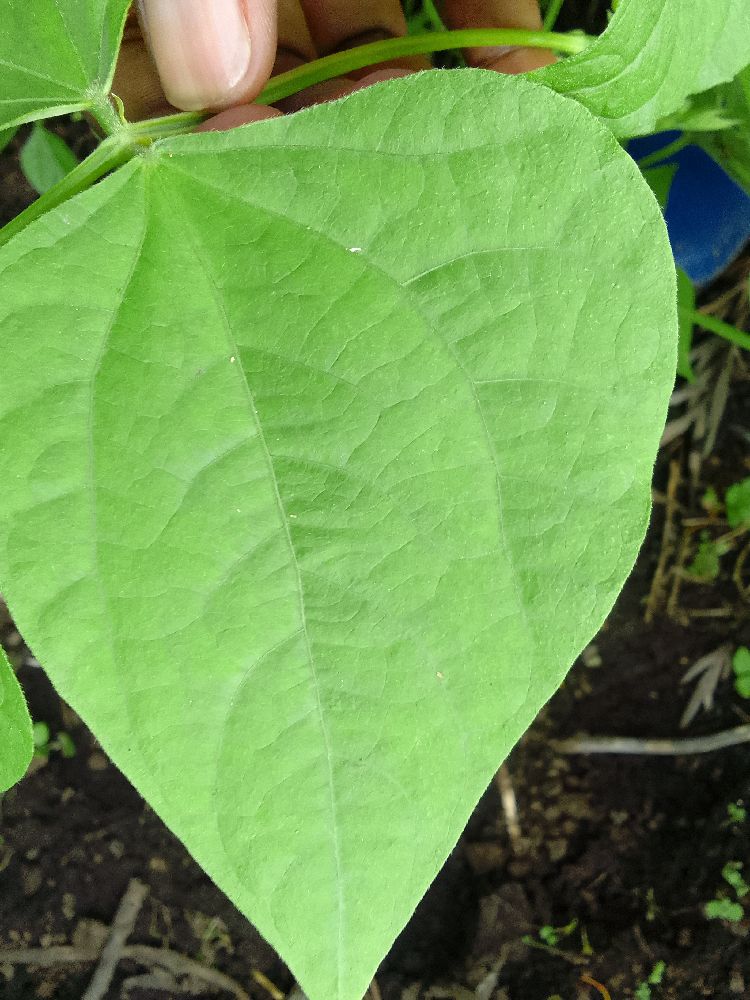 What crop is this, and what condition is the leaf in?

common bean, healthy
